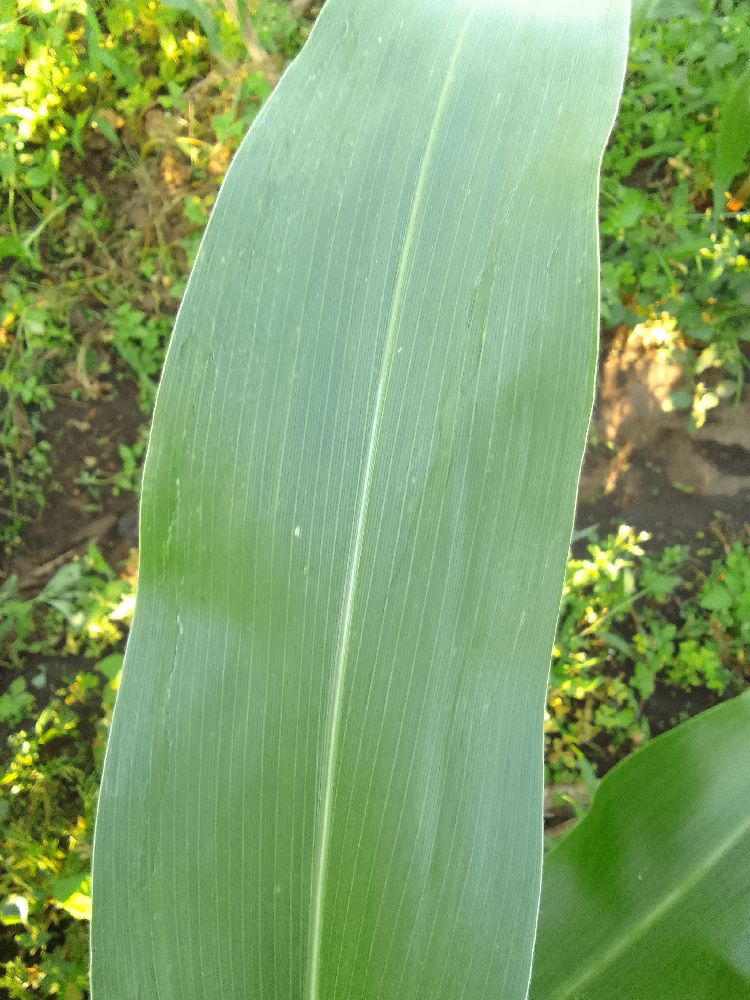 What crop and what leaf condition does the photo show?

maize, healthy
